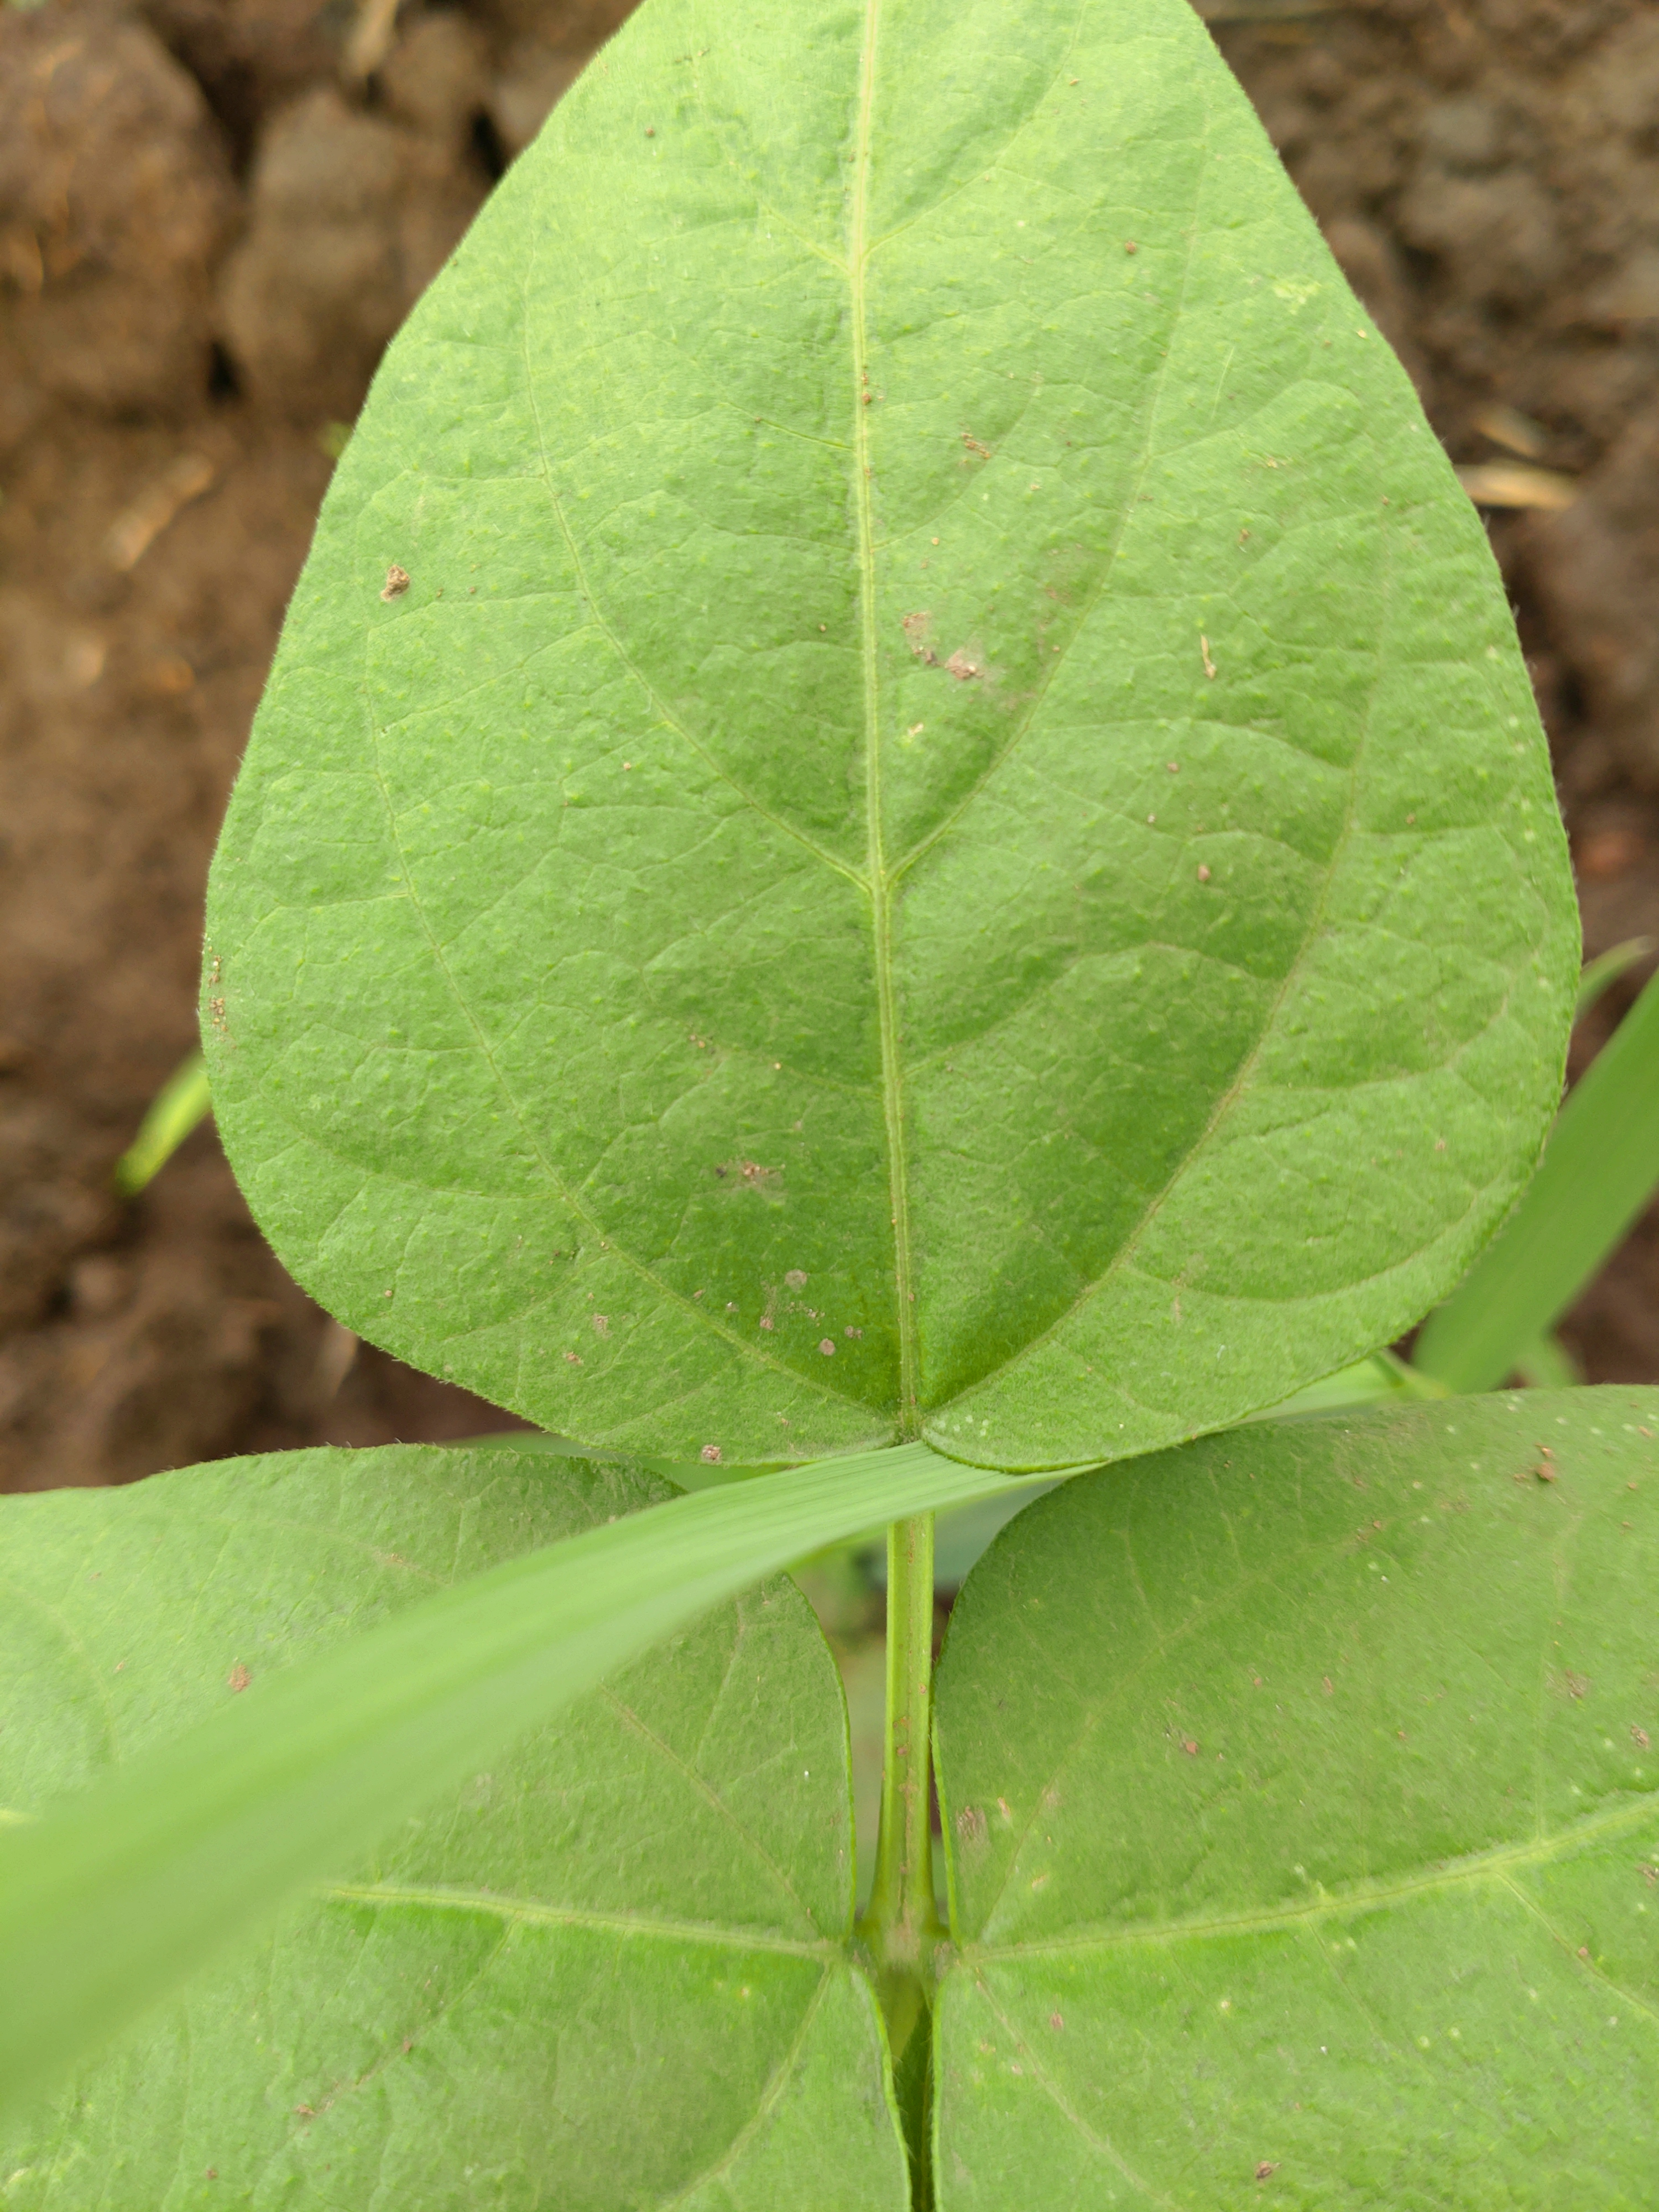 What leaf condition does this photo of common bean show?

healthy
